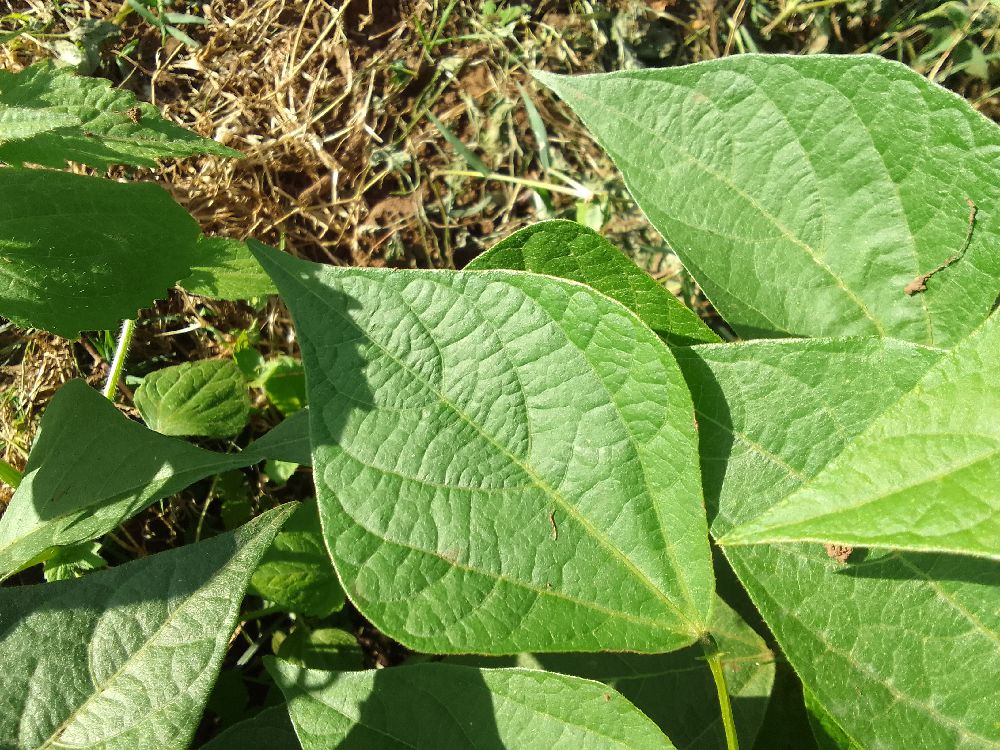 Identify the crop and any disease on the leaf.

common bean, healthy
